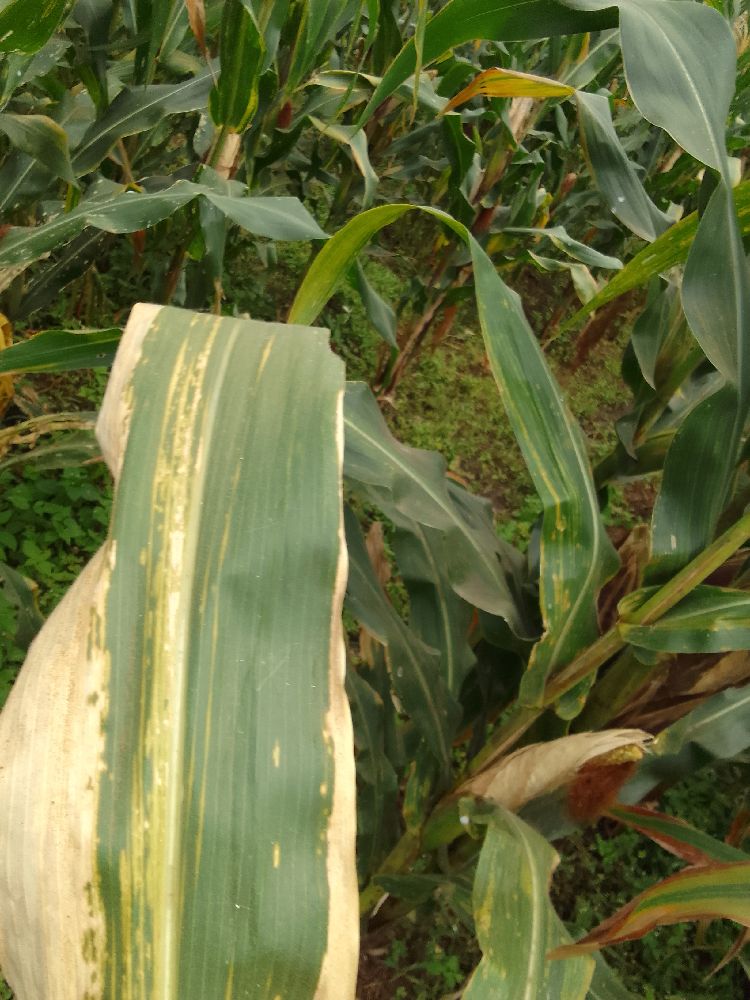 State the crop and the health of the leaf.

maize, maize lethal necrosis
